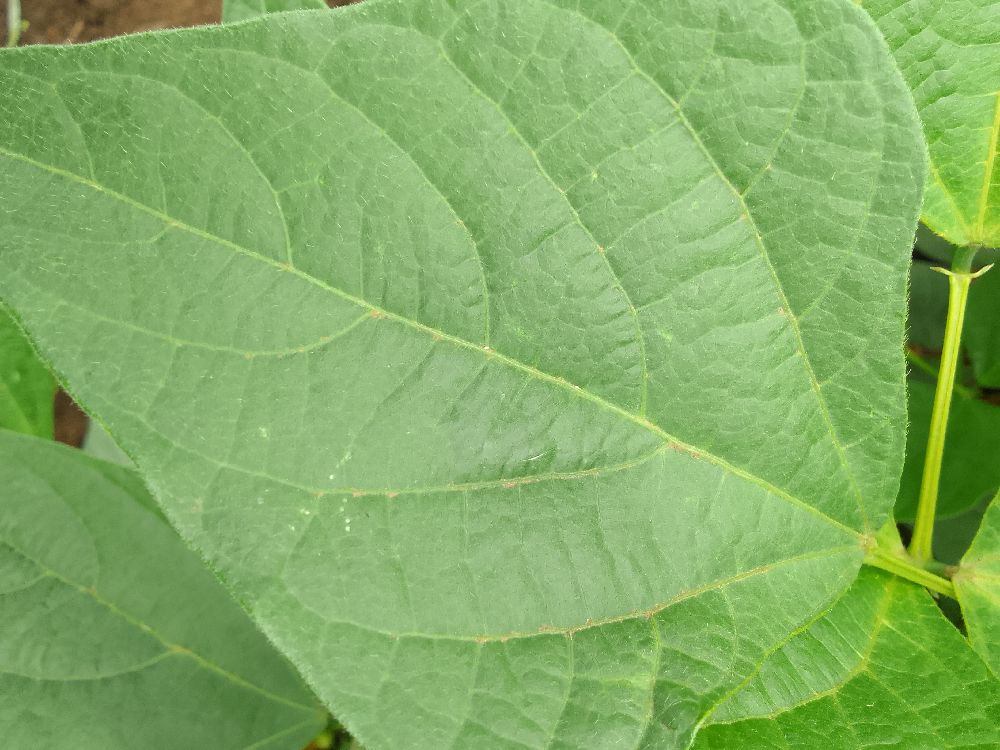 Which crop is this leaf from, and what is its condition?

common bean, healthy
